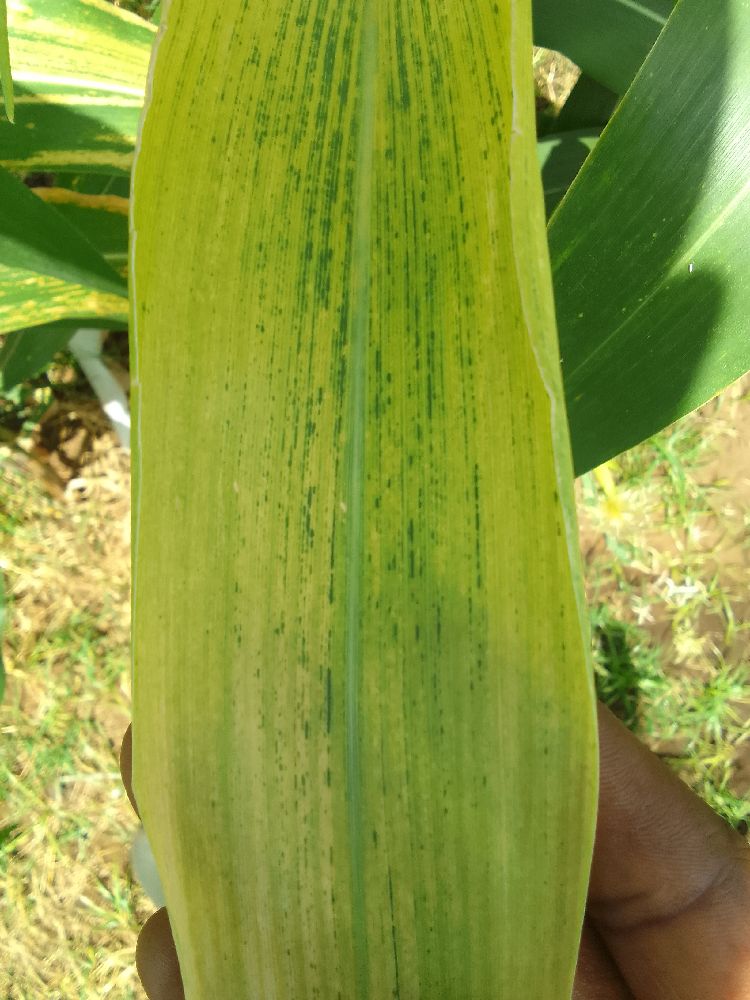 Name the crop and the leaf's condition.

maize, maize lethal necrosis
